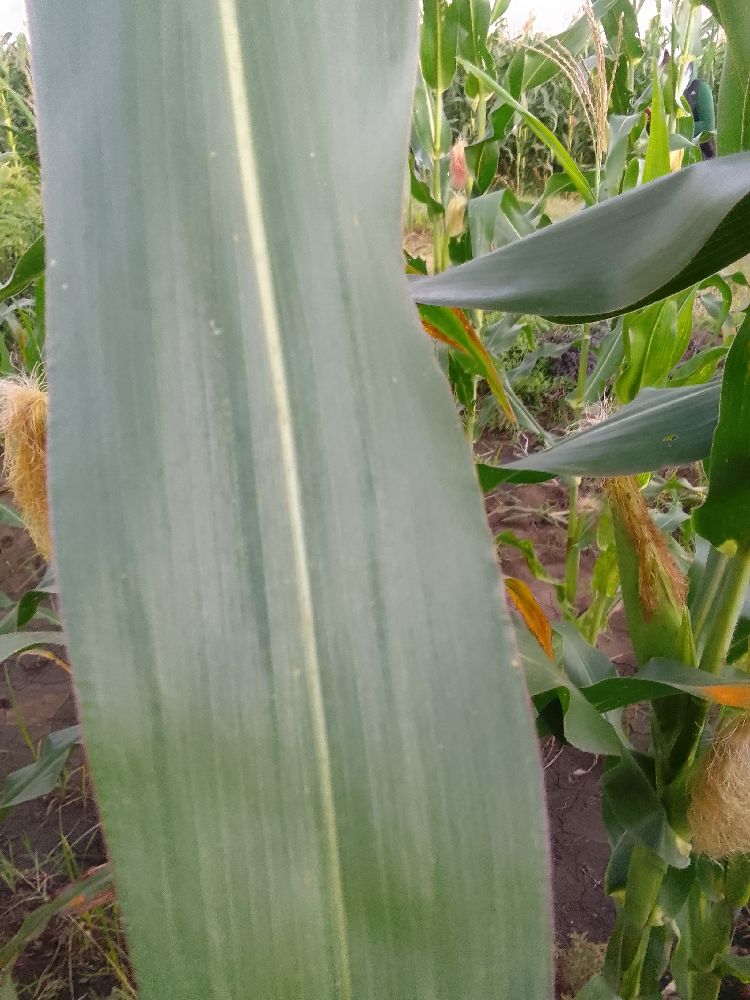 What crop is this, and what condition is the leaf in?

common bean, healthy
